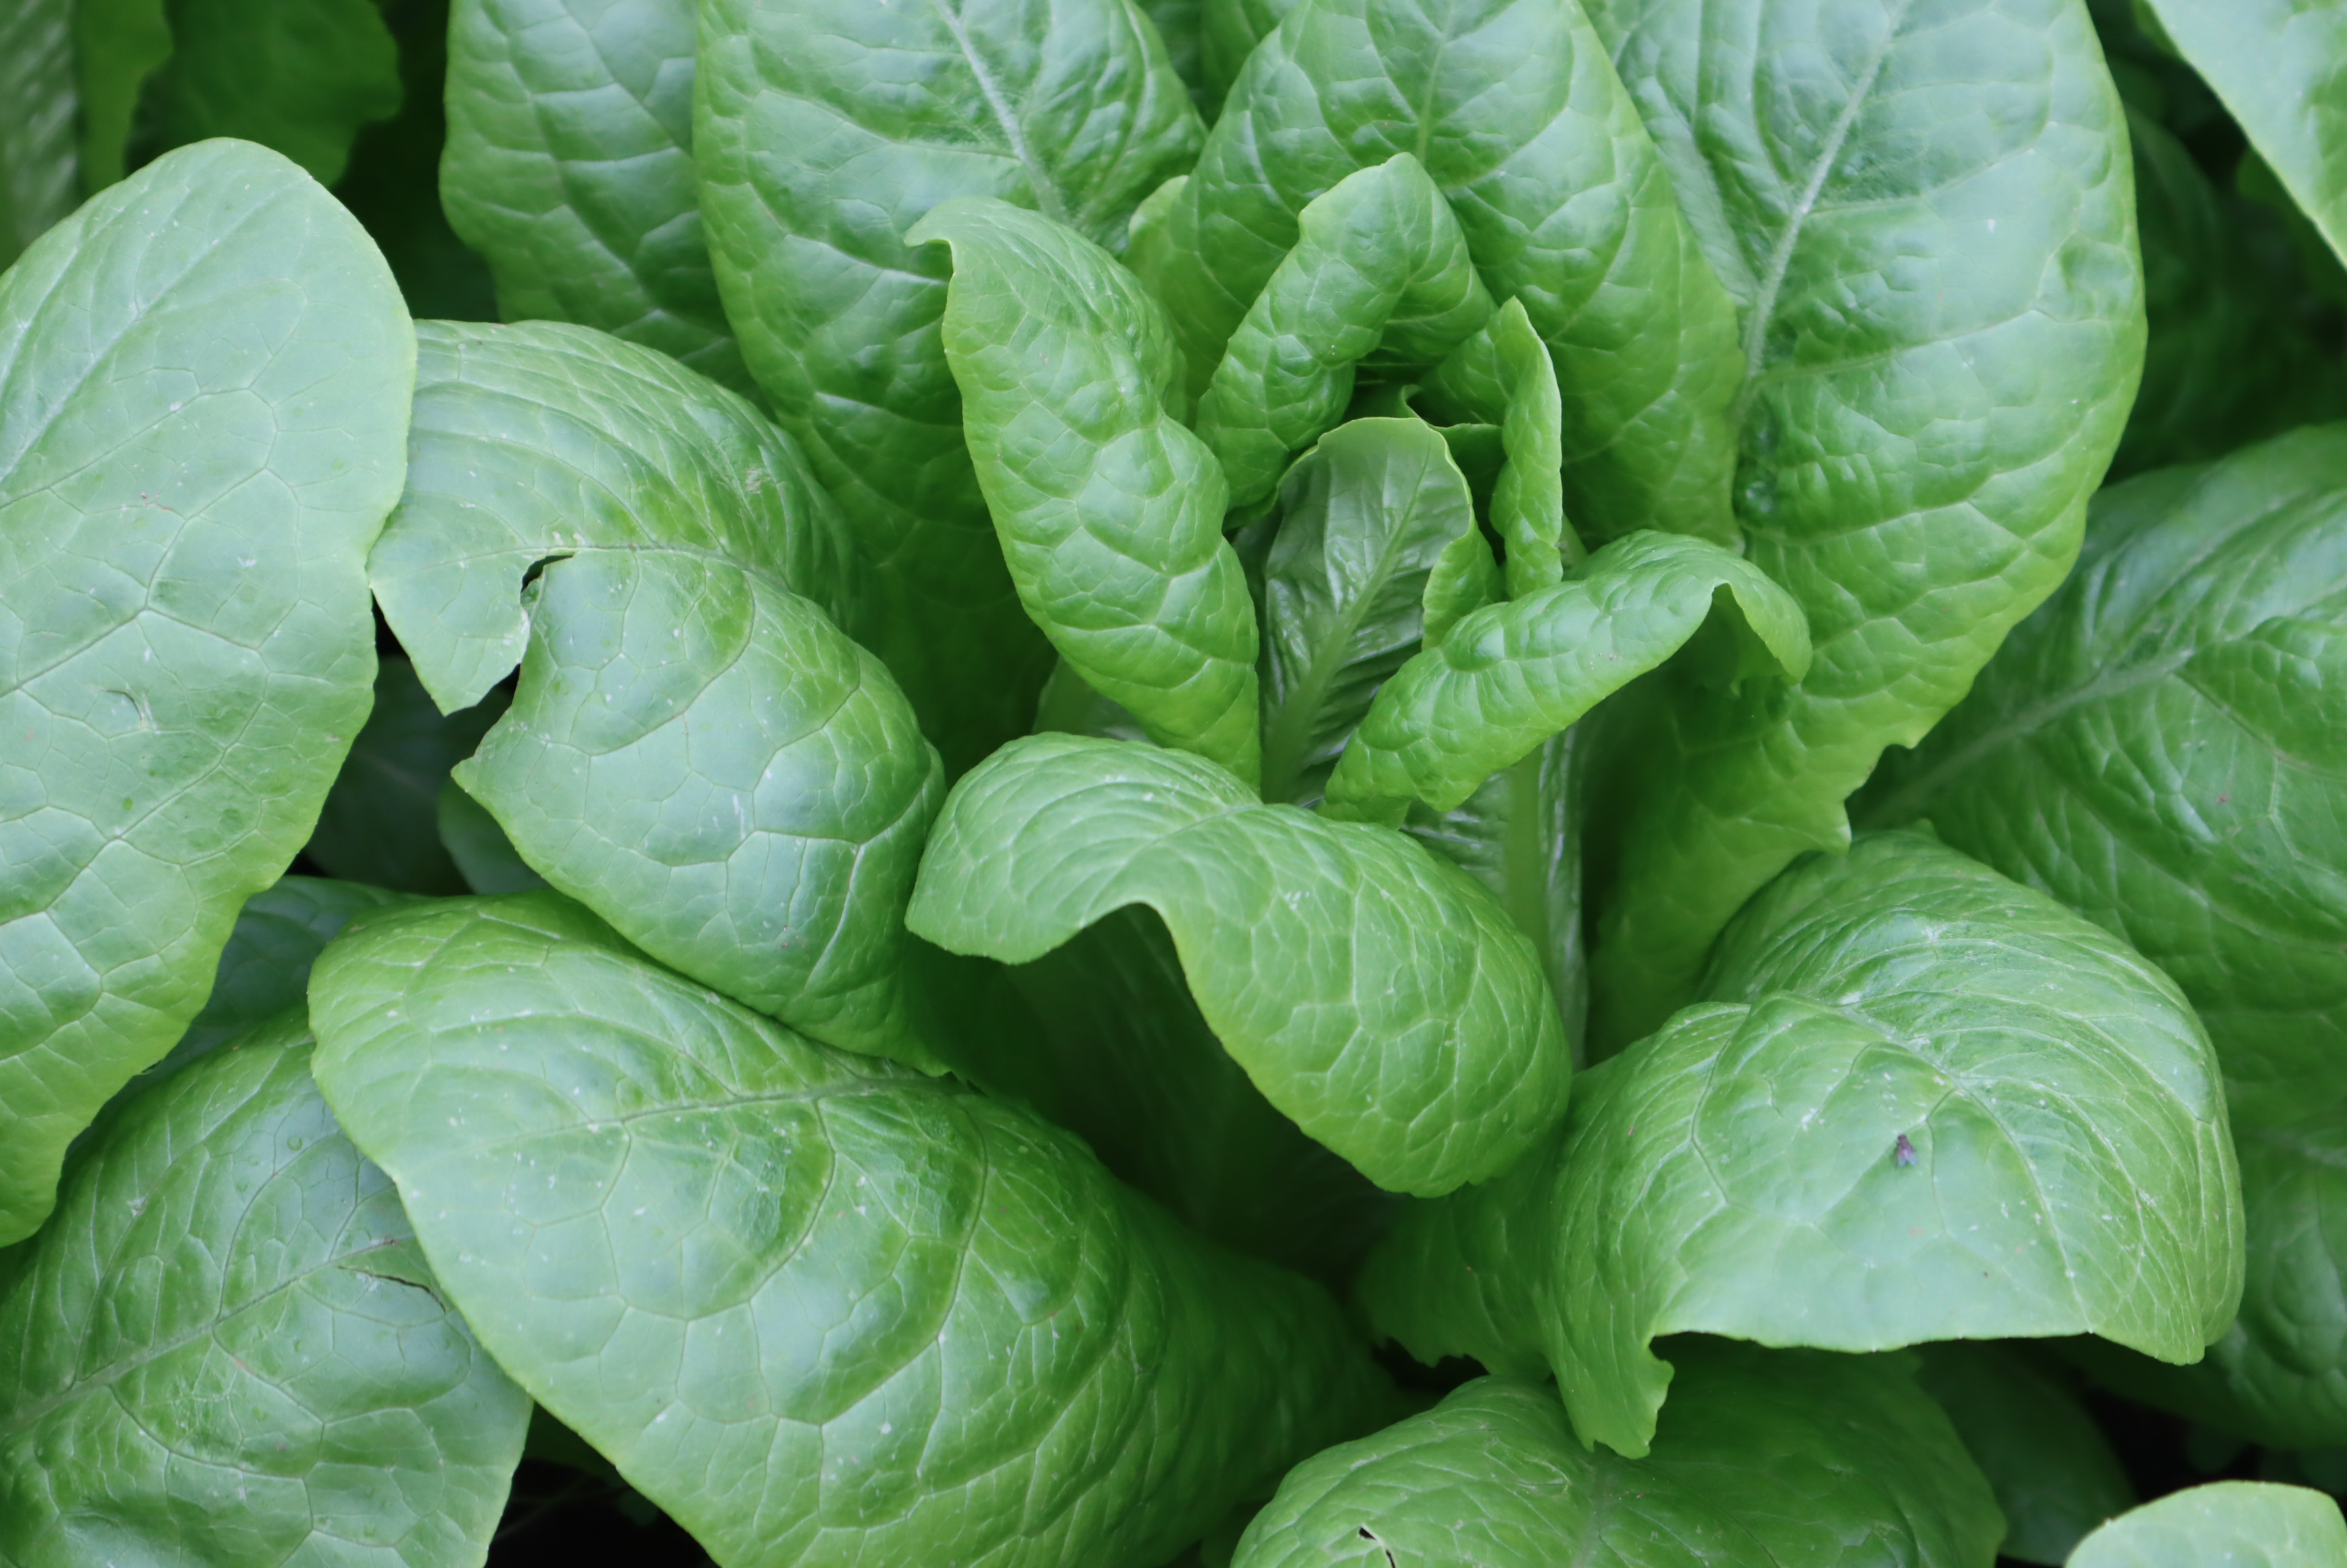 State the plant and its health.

lettuce, healthy
